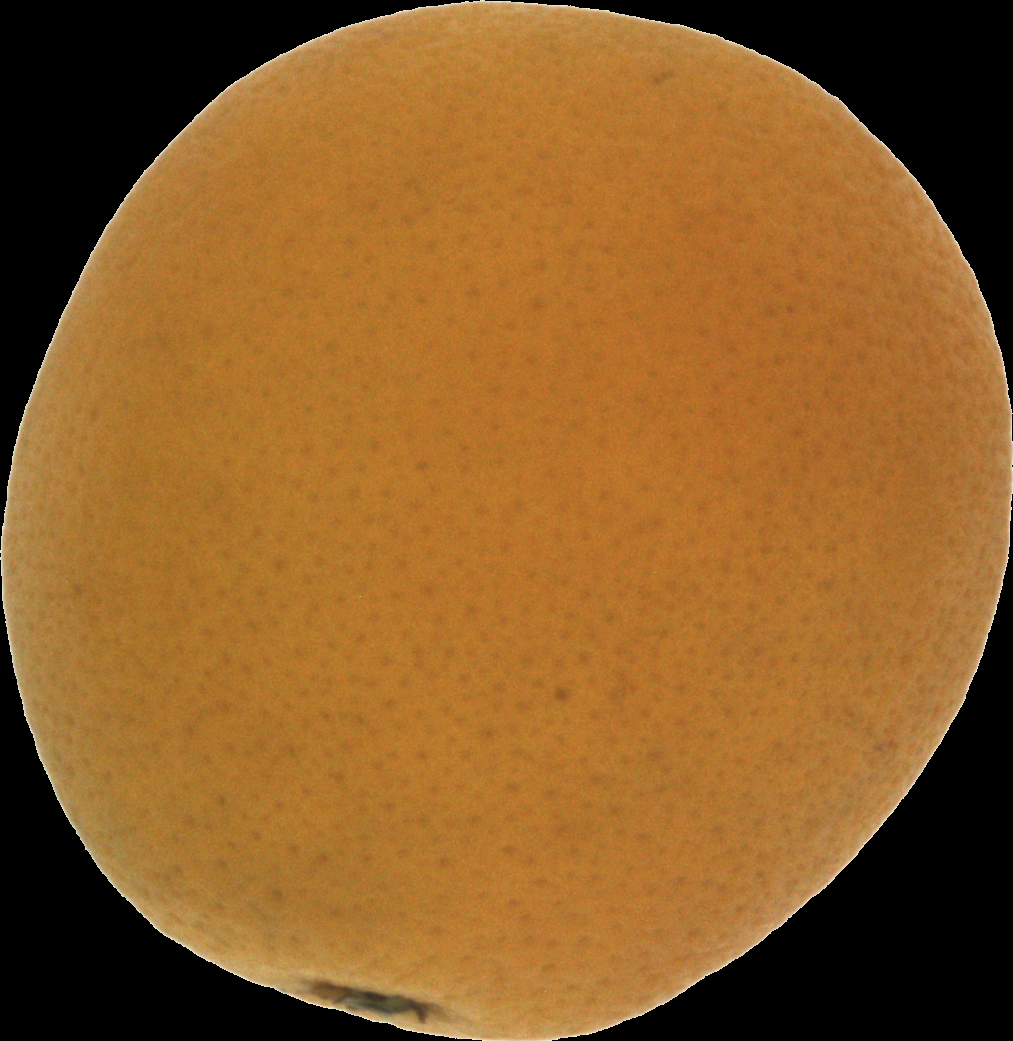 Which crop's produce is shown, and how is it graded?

orange, bad
